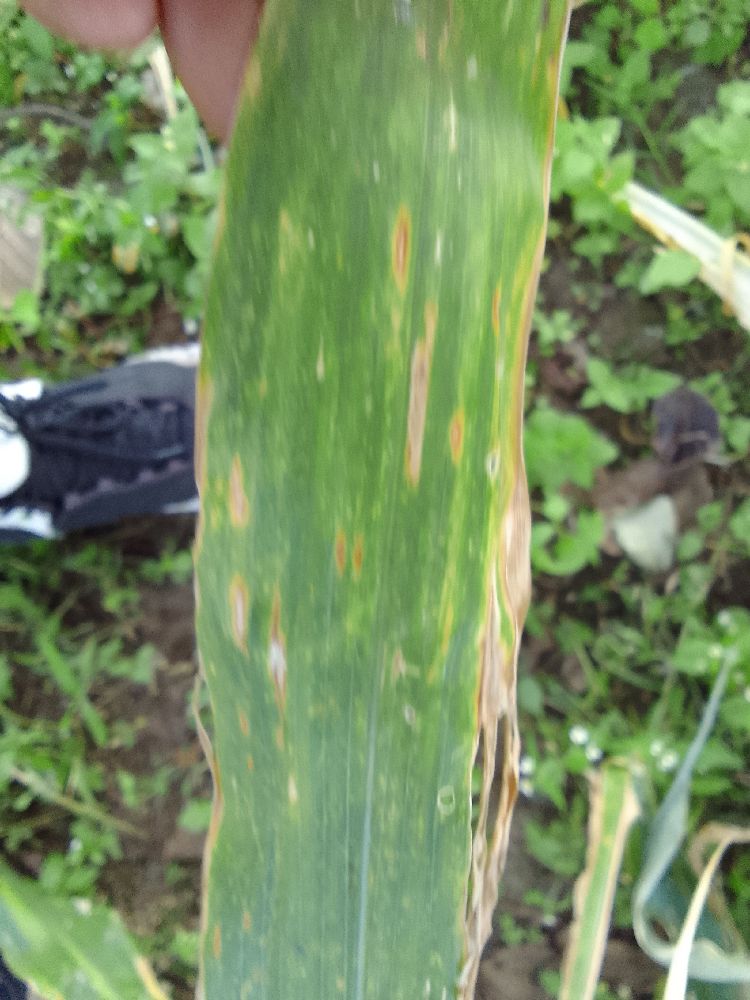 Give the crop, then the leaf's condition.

maize, maize lethal necrosis
